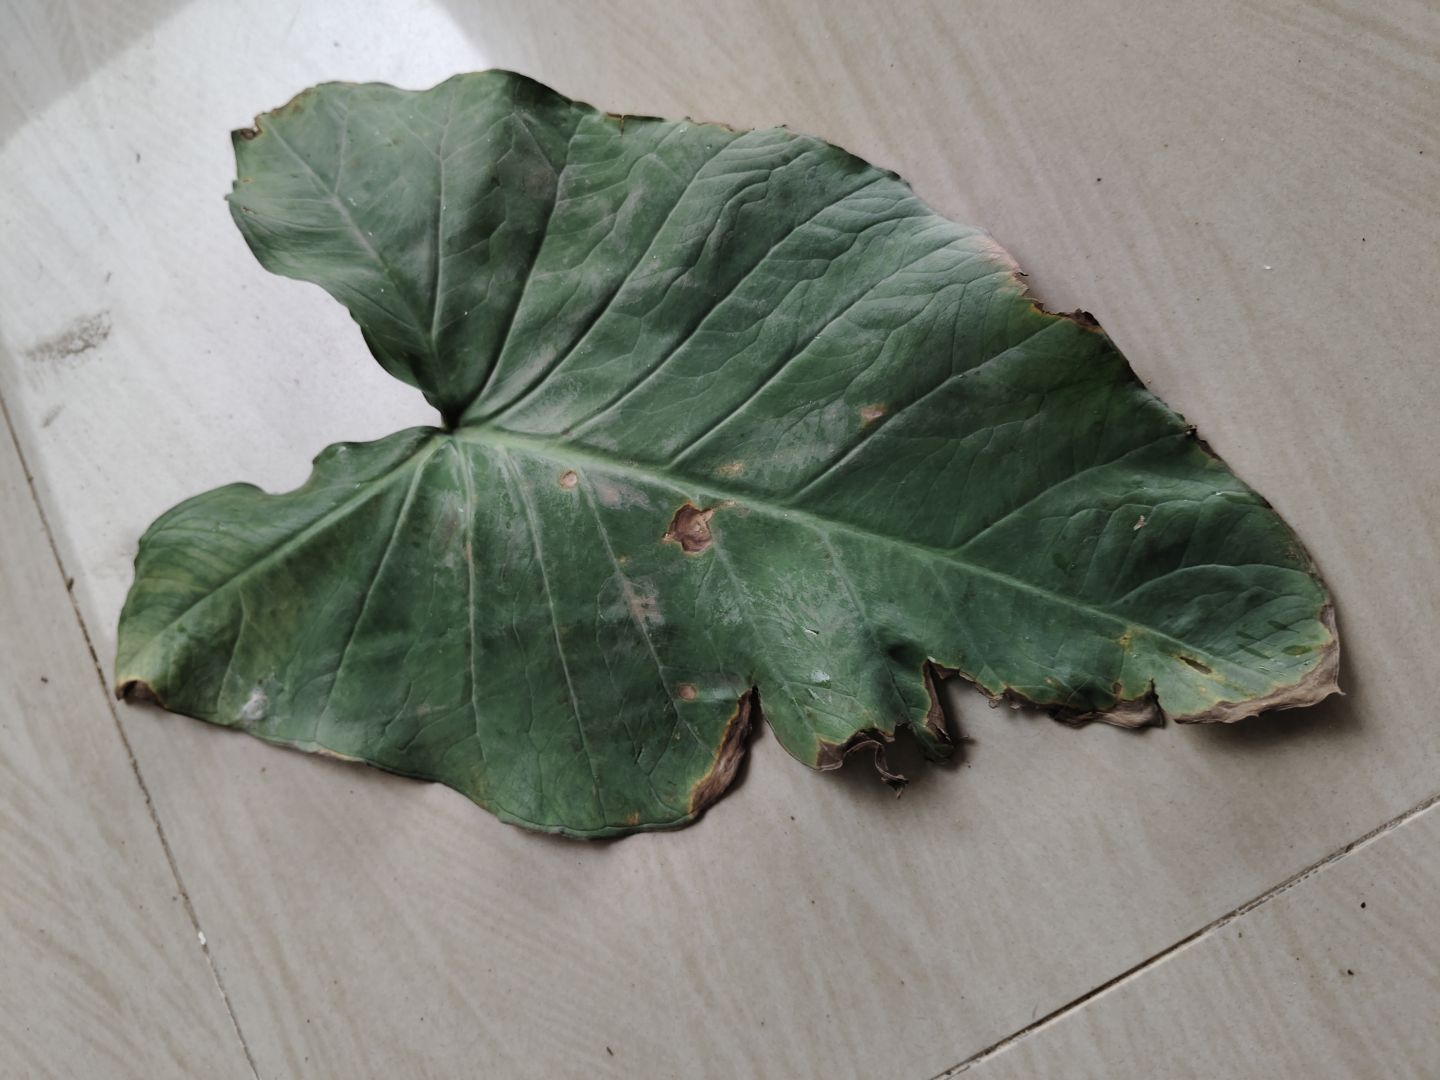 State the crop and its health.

taro, leaf blight
